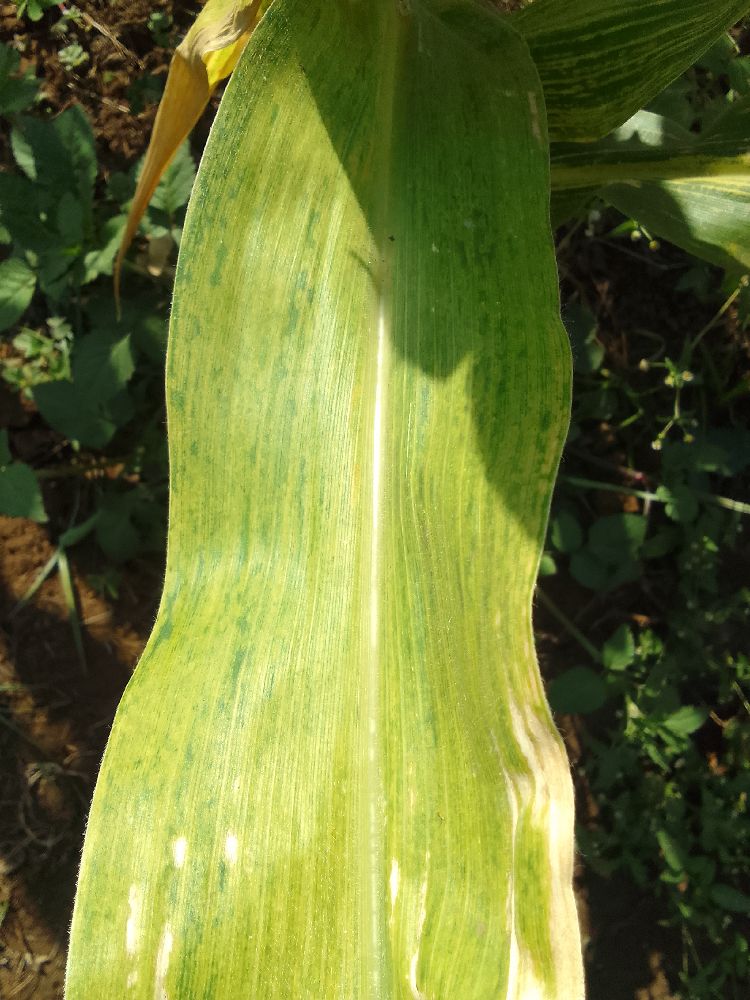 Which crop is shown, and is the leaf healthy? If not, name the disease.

maize, maize lethal necrosis
